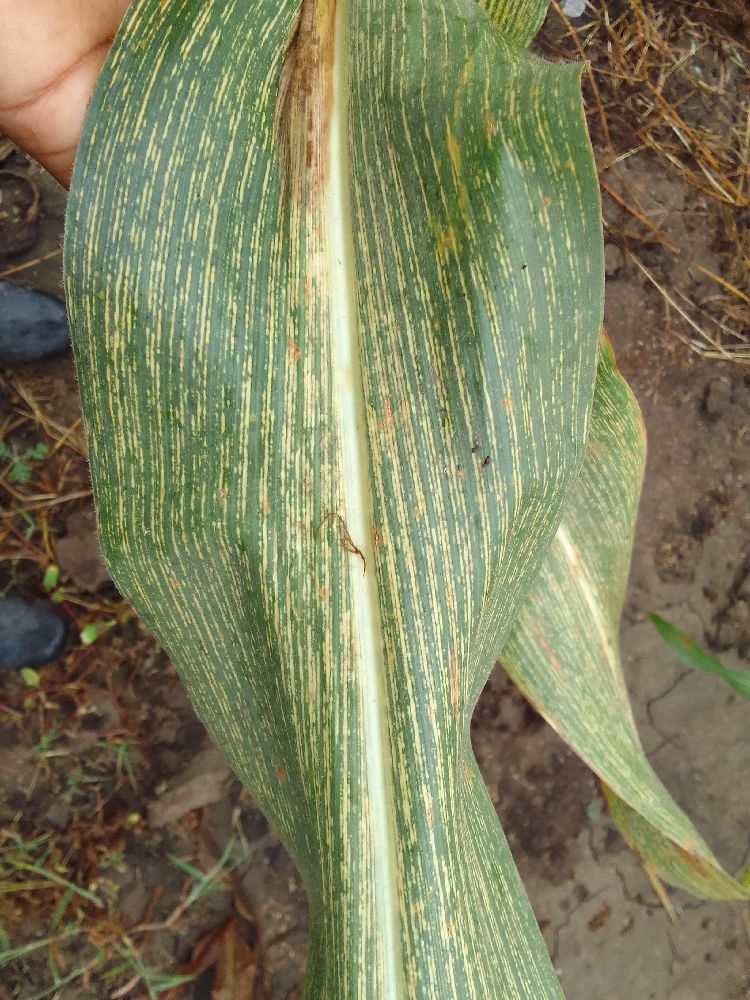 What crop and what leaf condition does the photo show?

maize, maize streak virus
